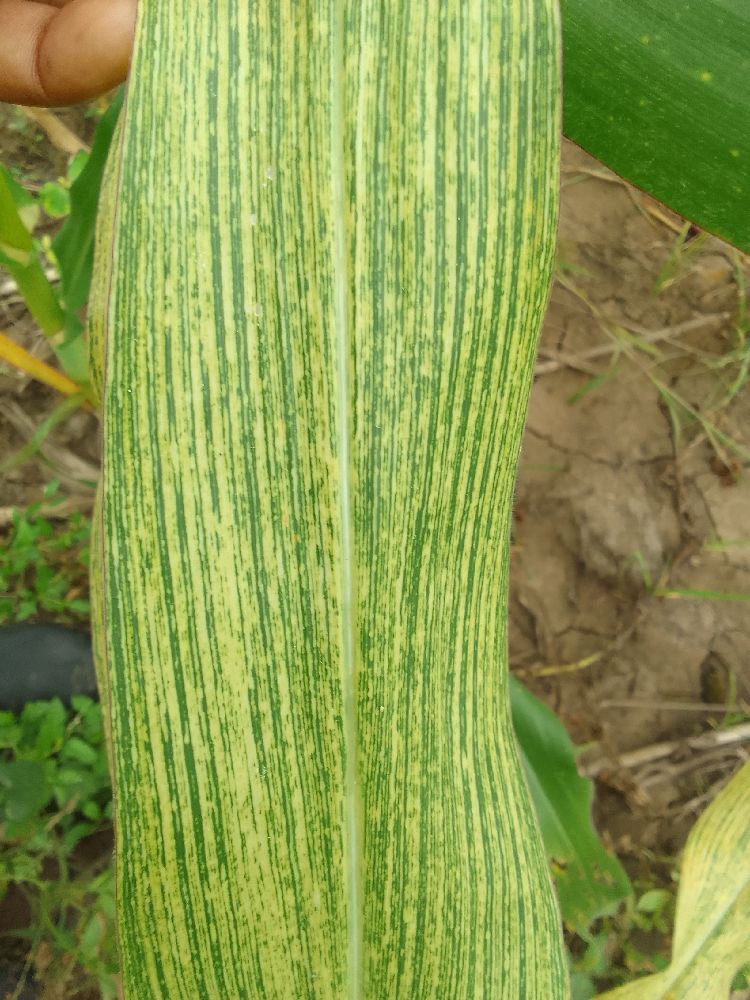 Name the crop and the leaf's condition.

maize, maize streak virus
